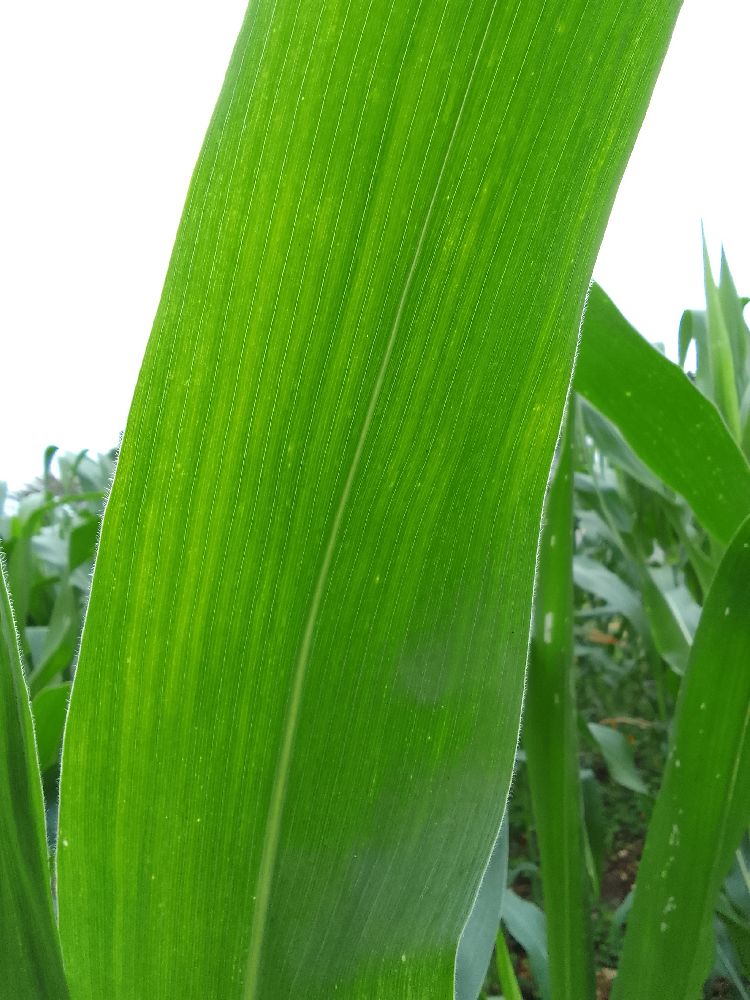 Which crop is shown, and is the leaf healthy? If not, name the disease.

maize, maize lethal necrosis
